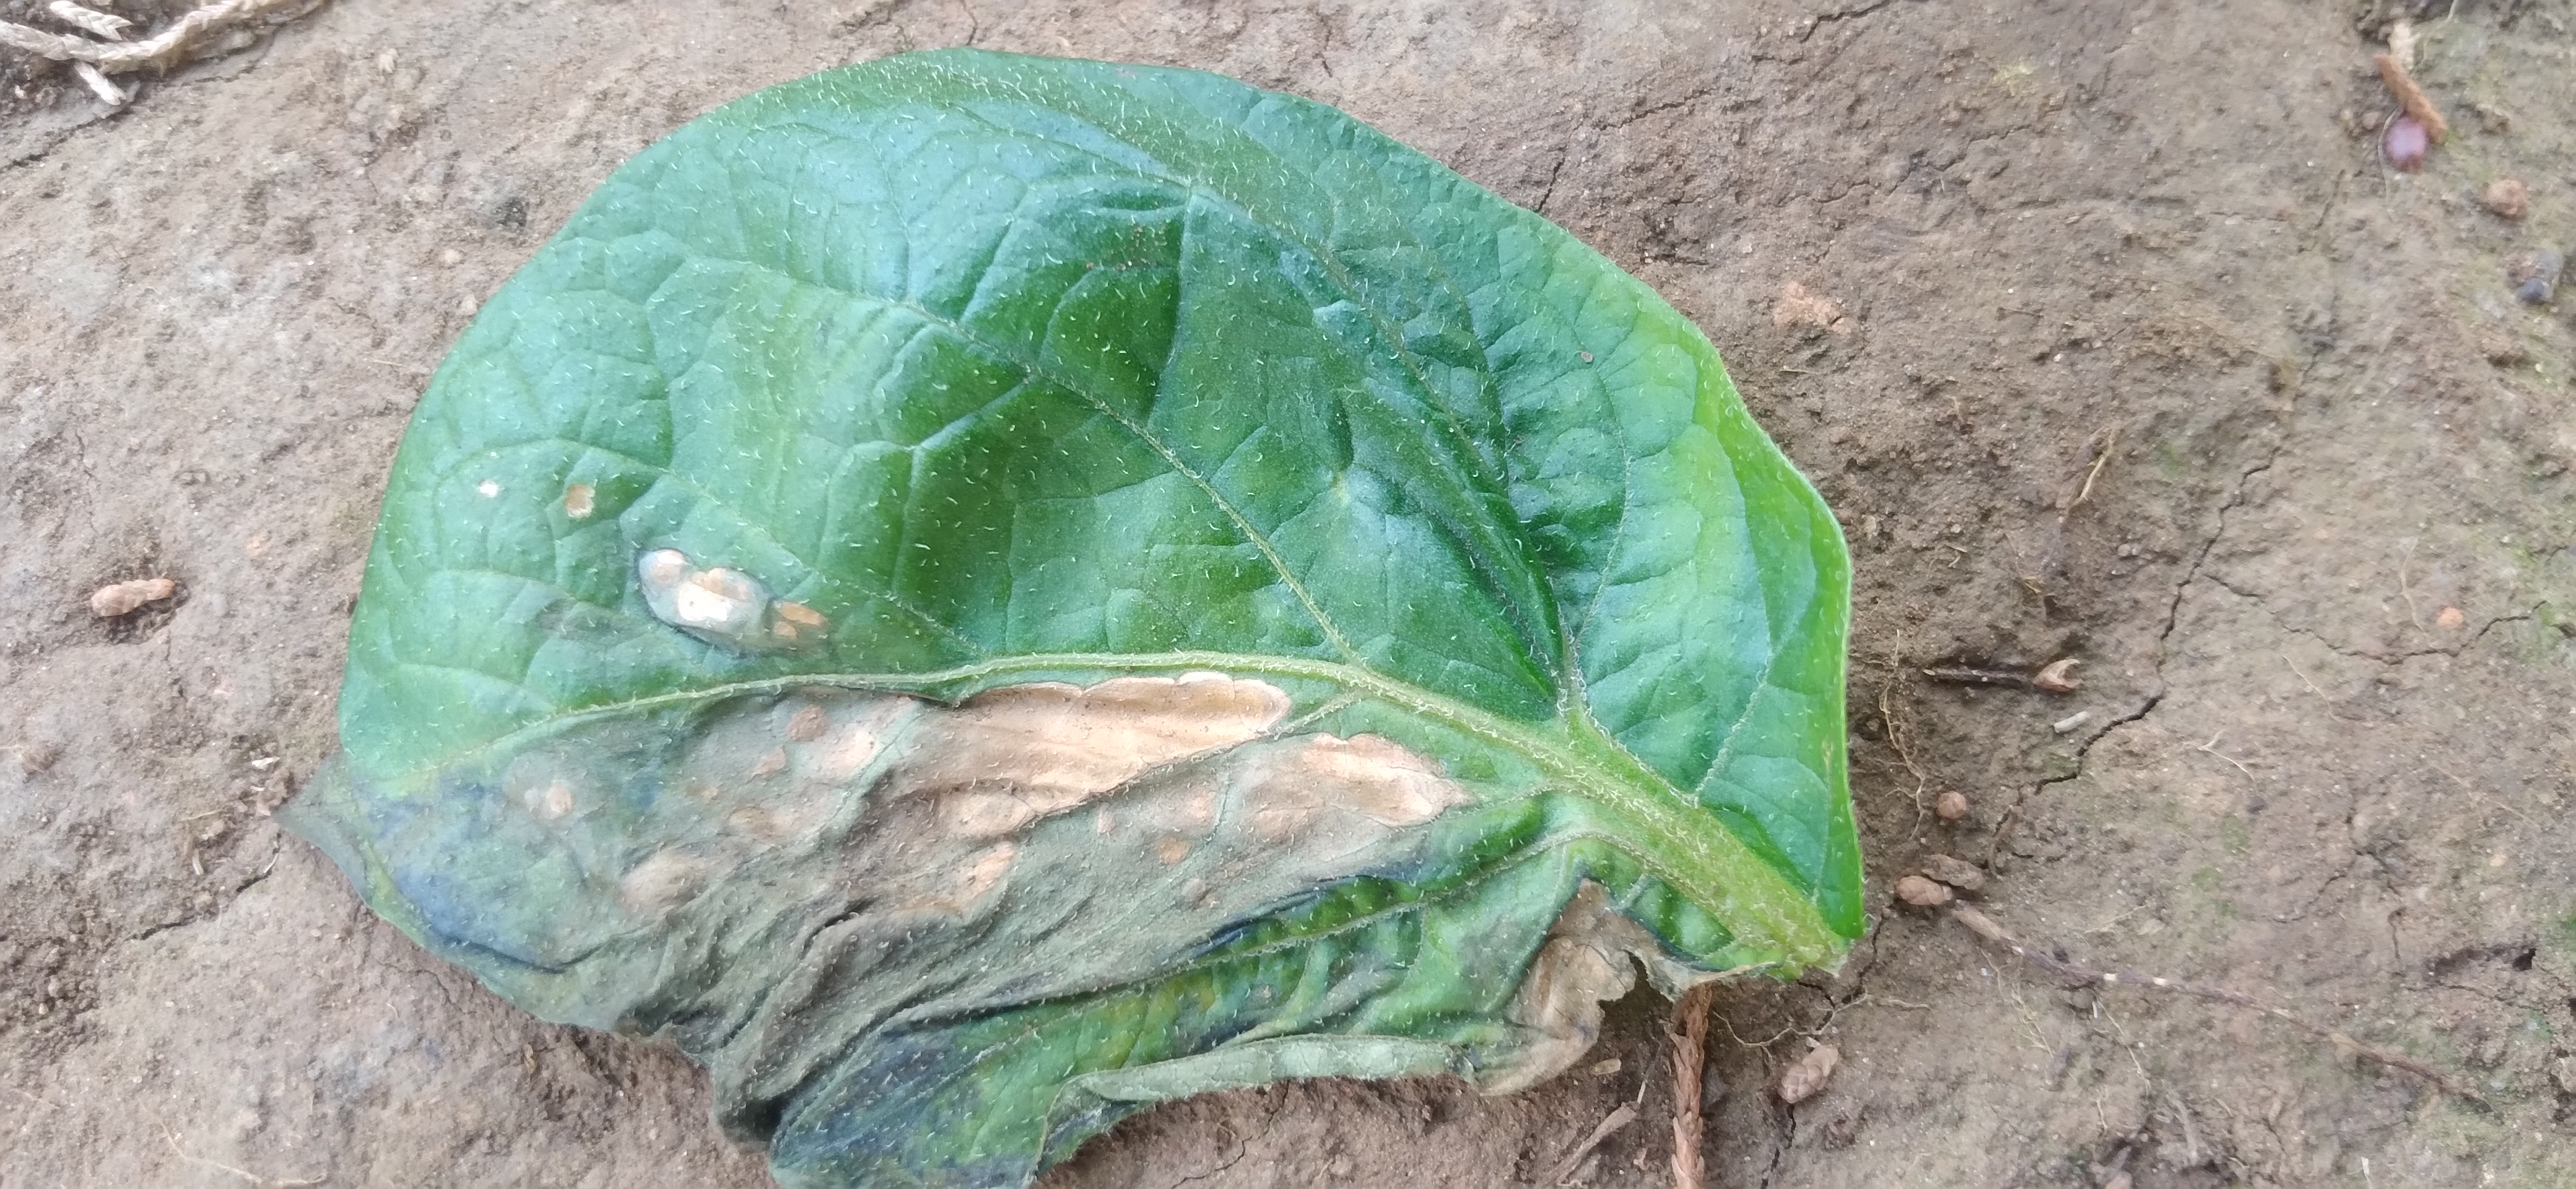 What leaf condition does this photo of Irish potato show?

early blight
